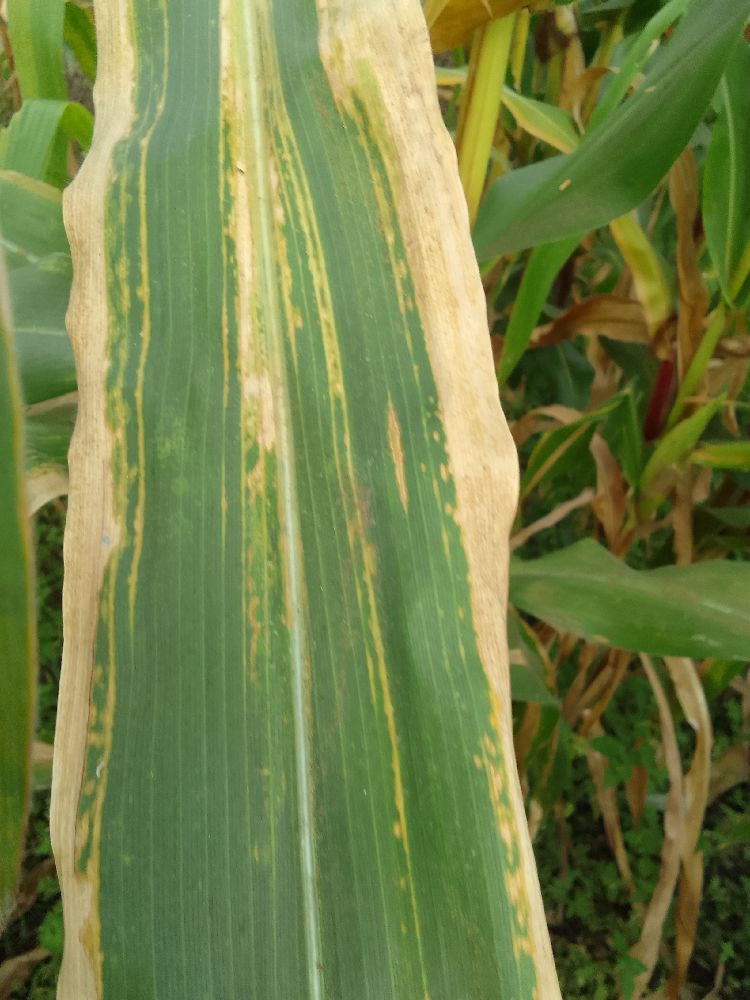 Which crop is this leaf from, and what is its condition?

maize, maize lethal necrosis
